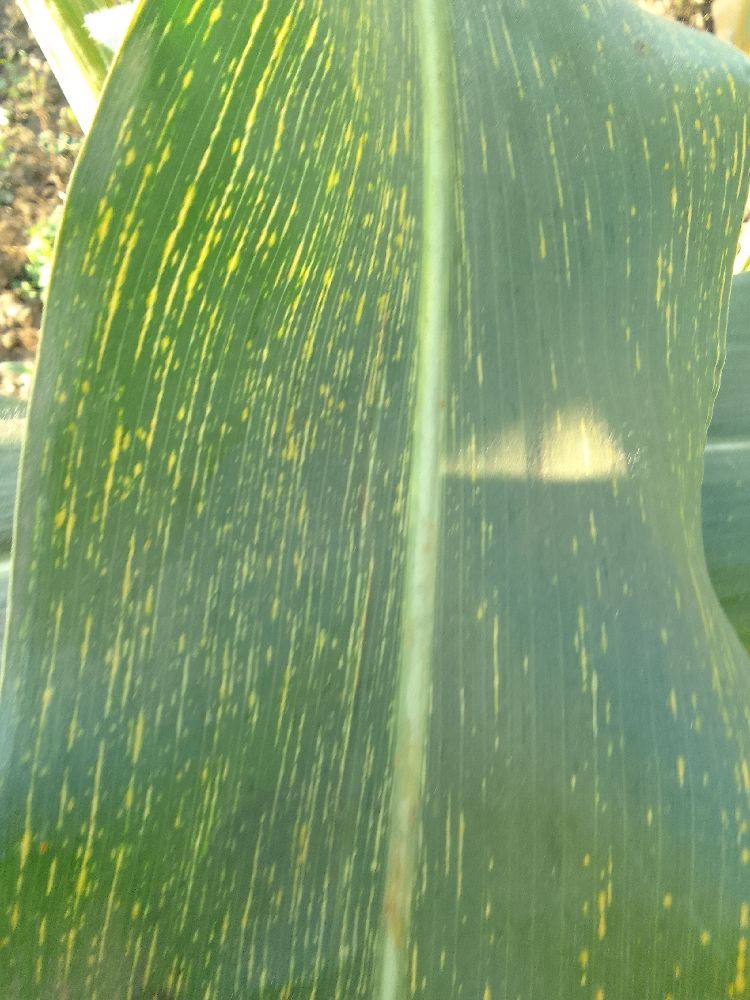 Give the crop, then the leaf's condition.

maize, maize streak virus
